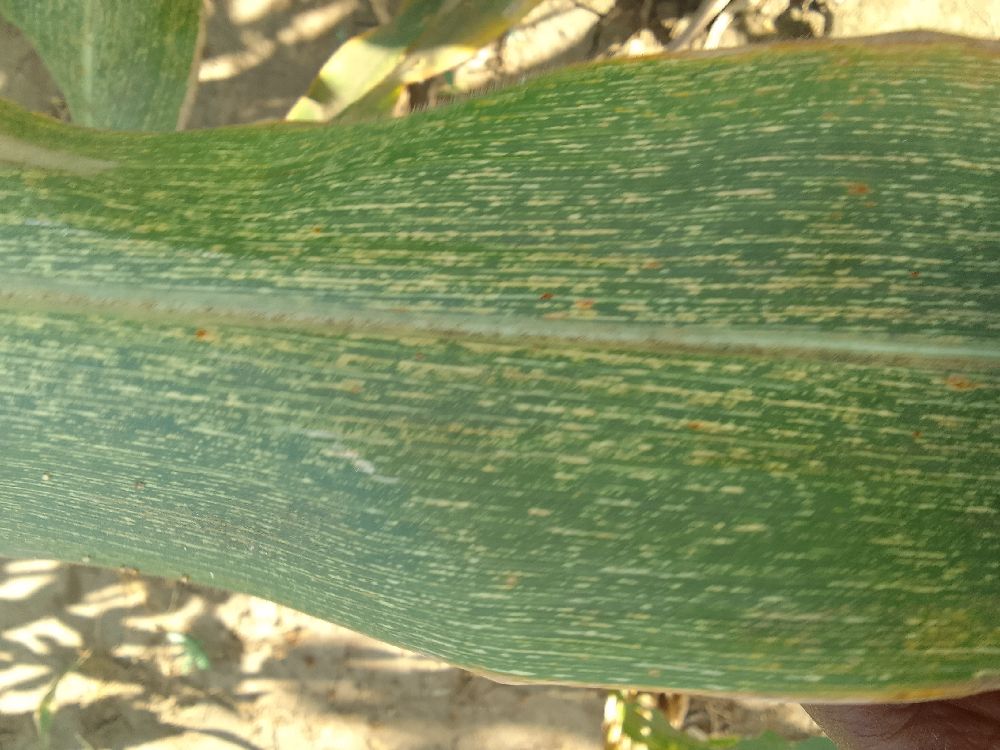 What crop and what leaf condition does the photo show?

maize, maize streak virus
